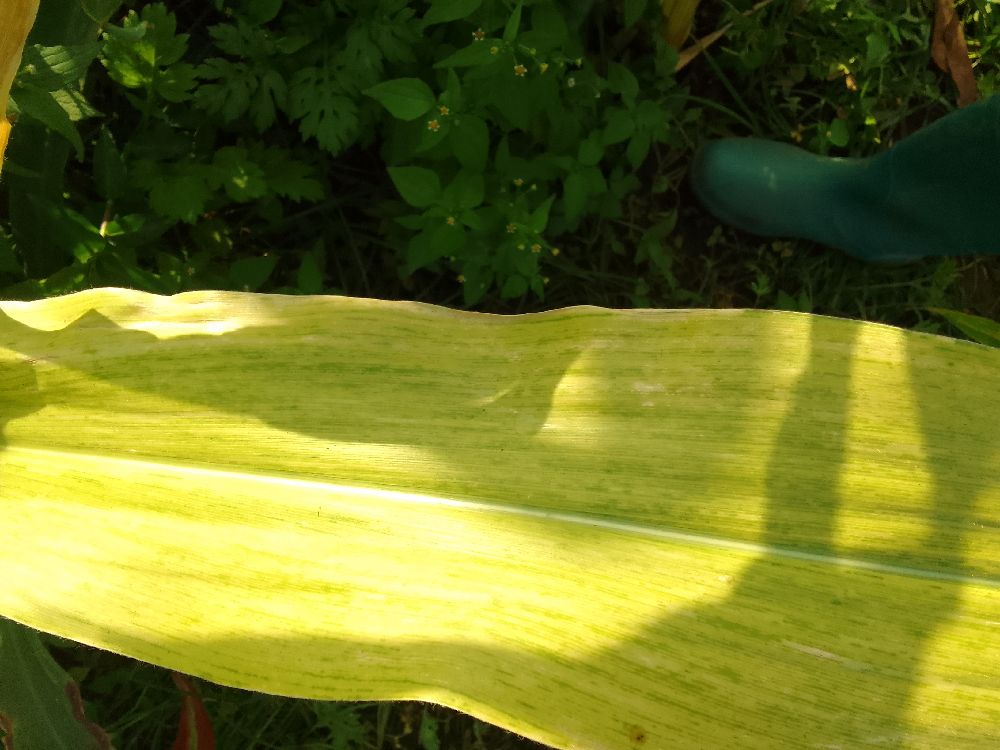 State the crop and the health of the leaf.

maize, maize lethal necrosis
